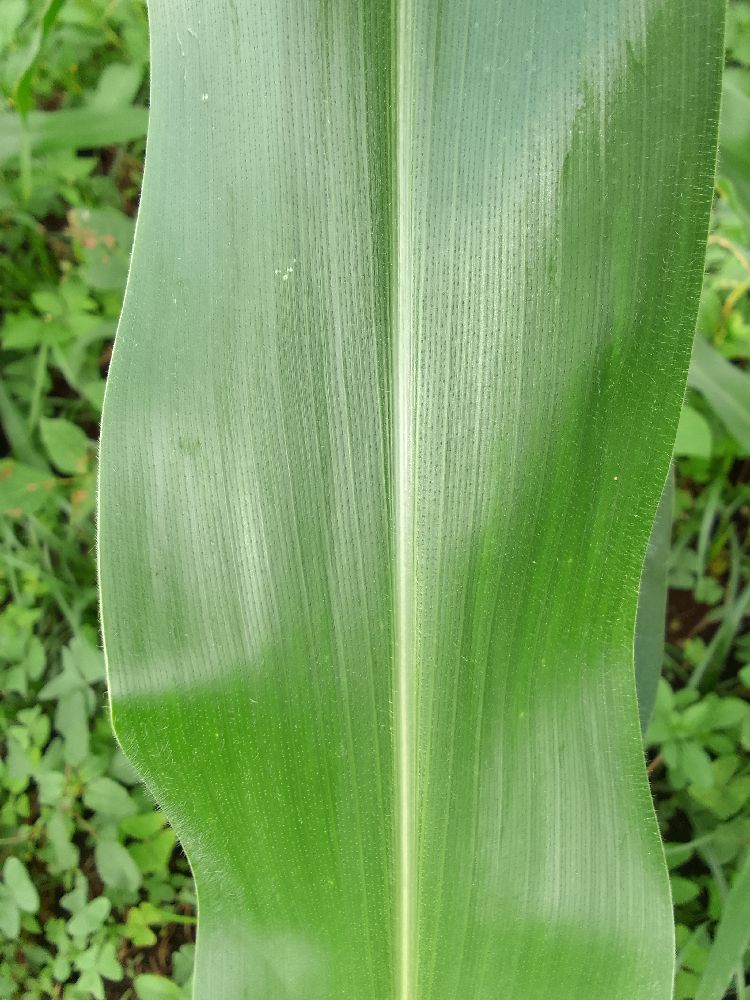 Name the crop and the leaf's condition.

maize, healthy
